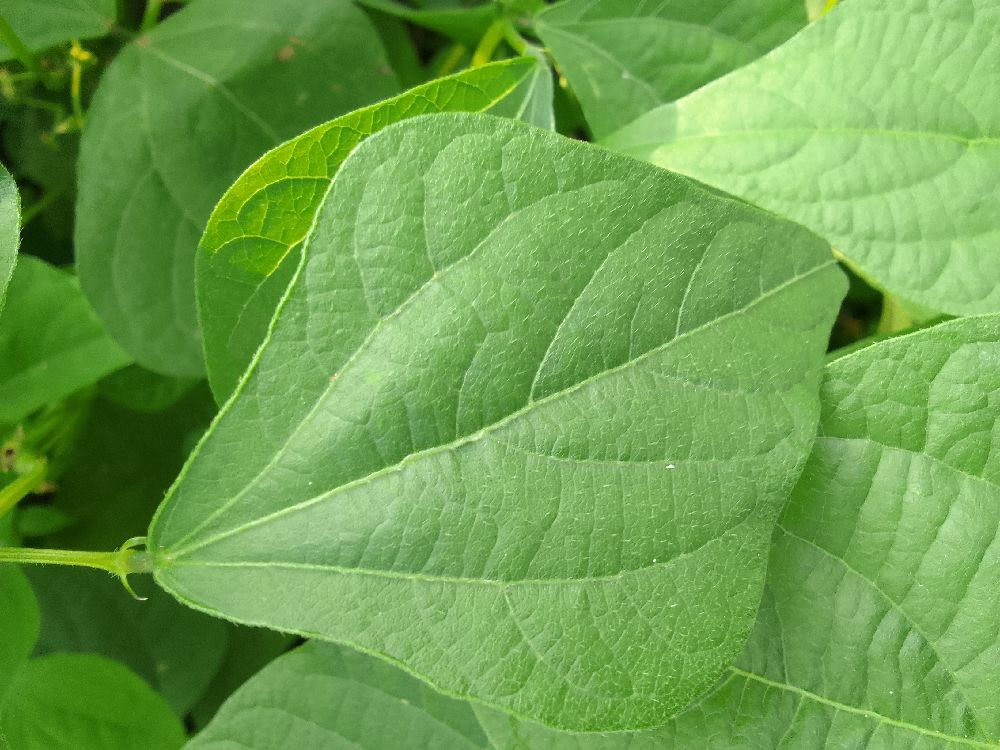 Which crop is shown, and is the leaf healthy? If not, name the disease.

common bean, healthy
